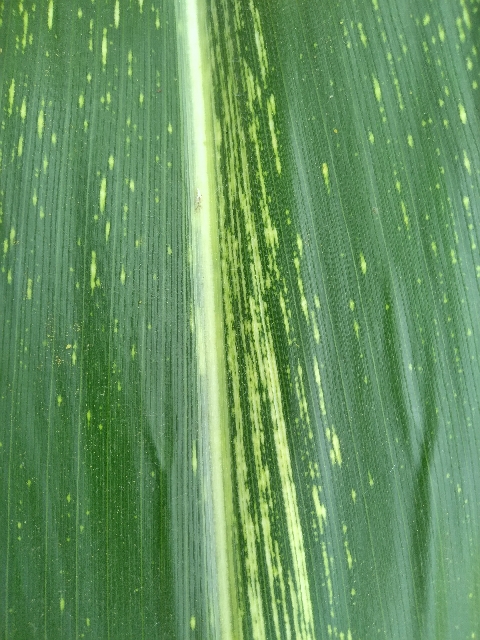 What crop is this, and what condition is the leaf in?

maize, maize streak virus
